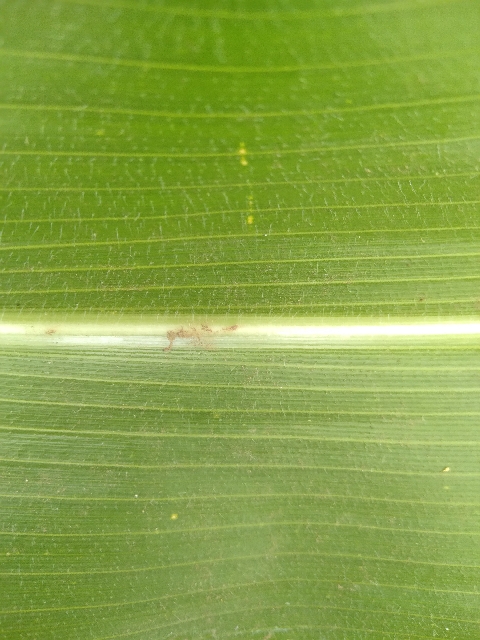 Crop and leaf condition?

maize, healthy
